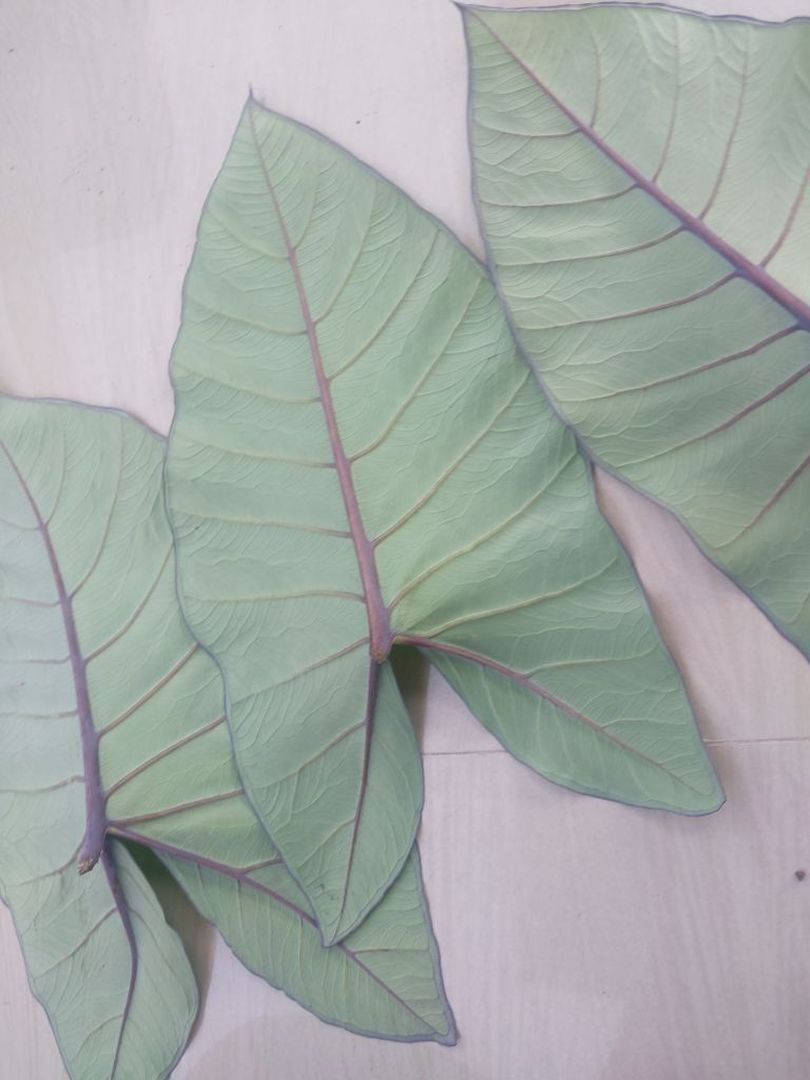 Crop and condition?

taro, healthy
